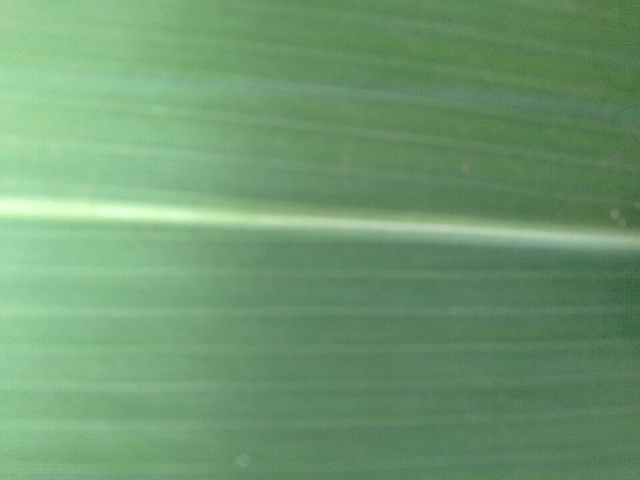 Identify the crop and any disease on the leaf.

maize, healthy
